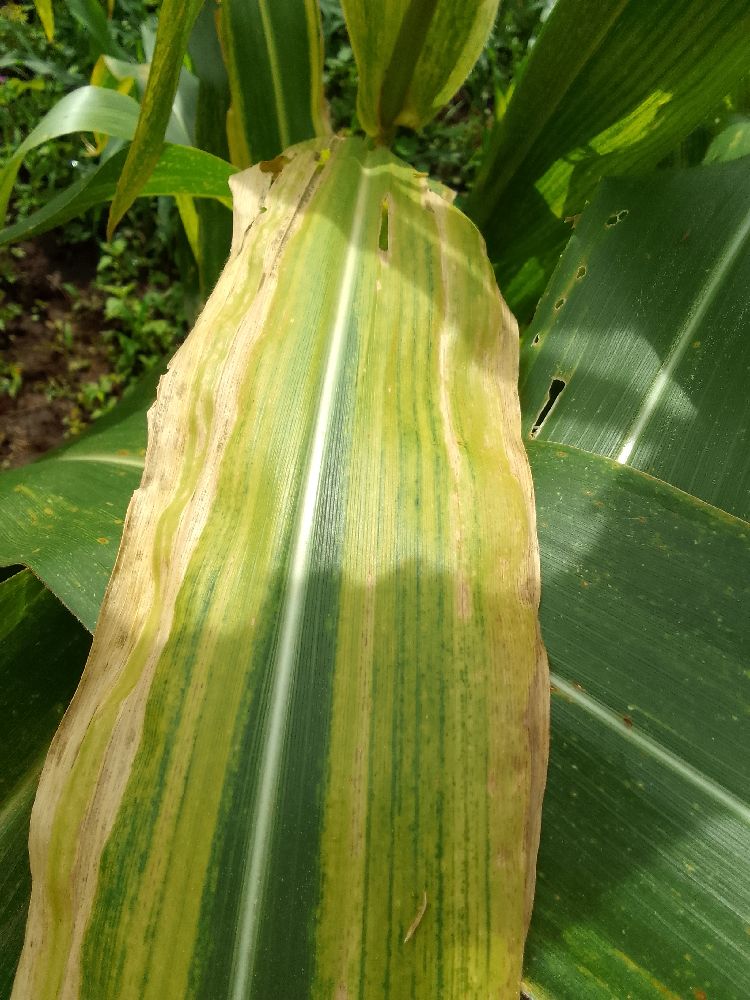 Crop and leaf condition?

maize, maize lethal necrosis
